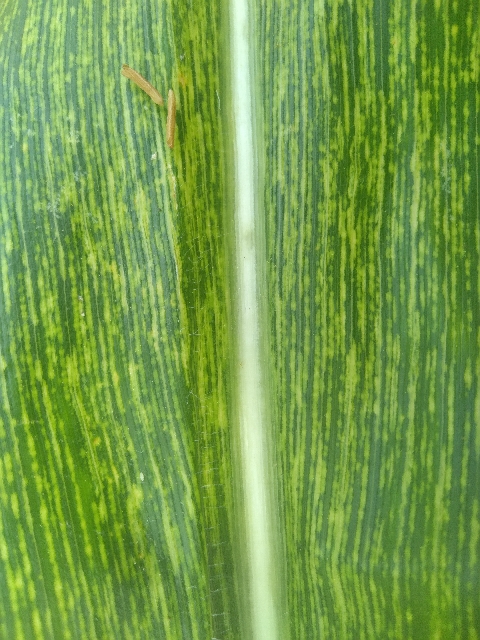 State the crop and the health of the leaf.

maize, maize streak virus
